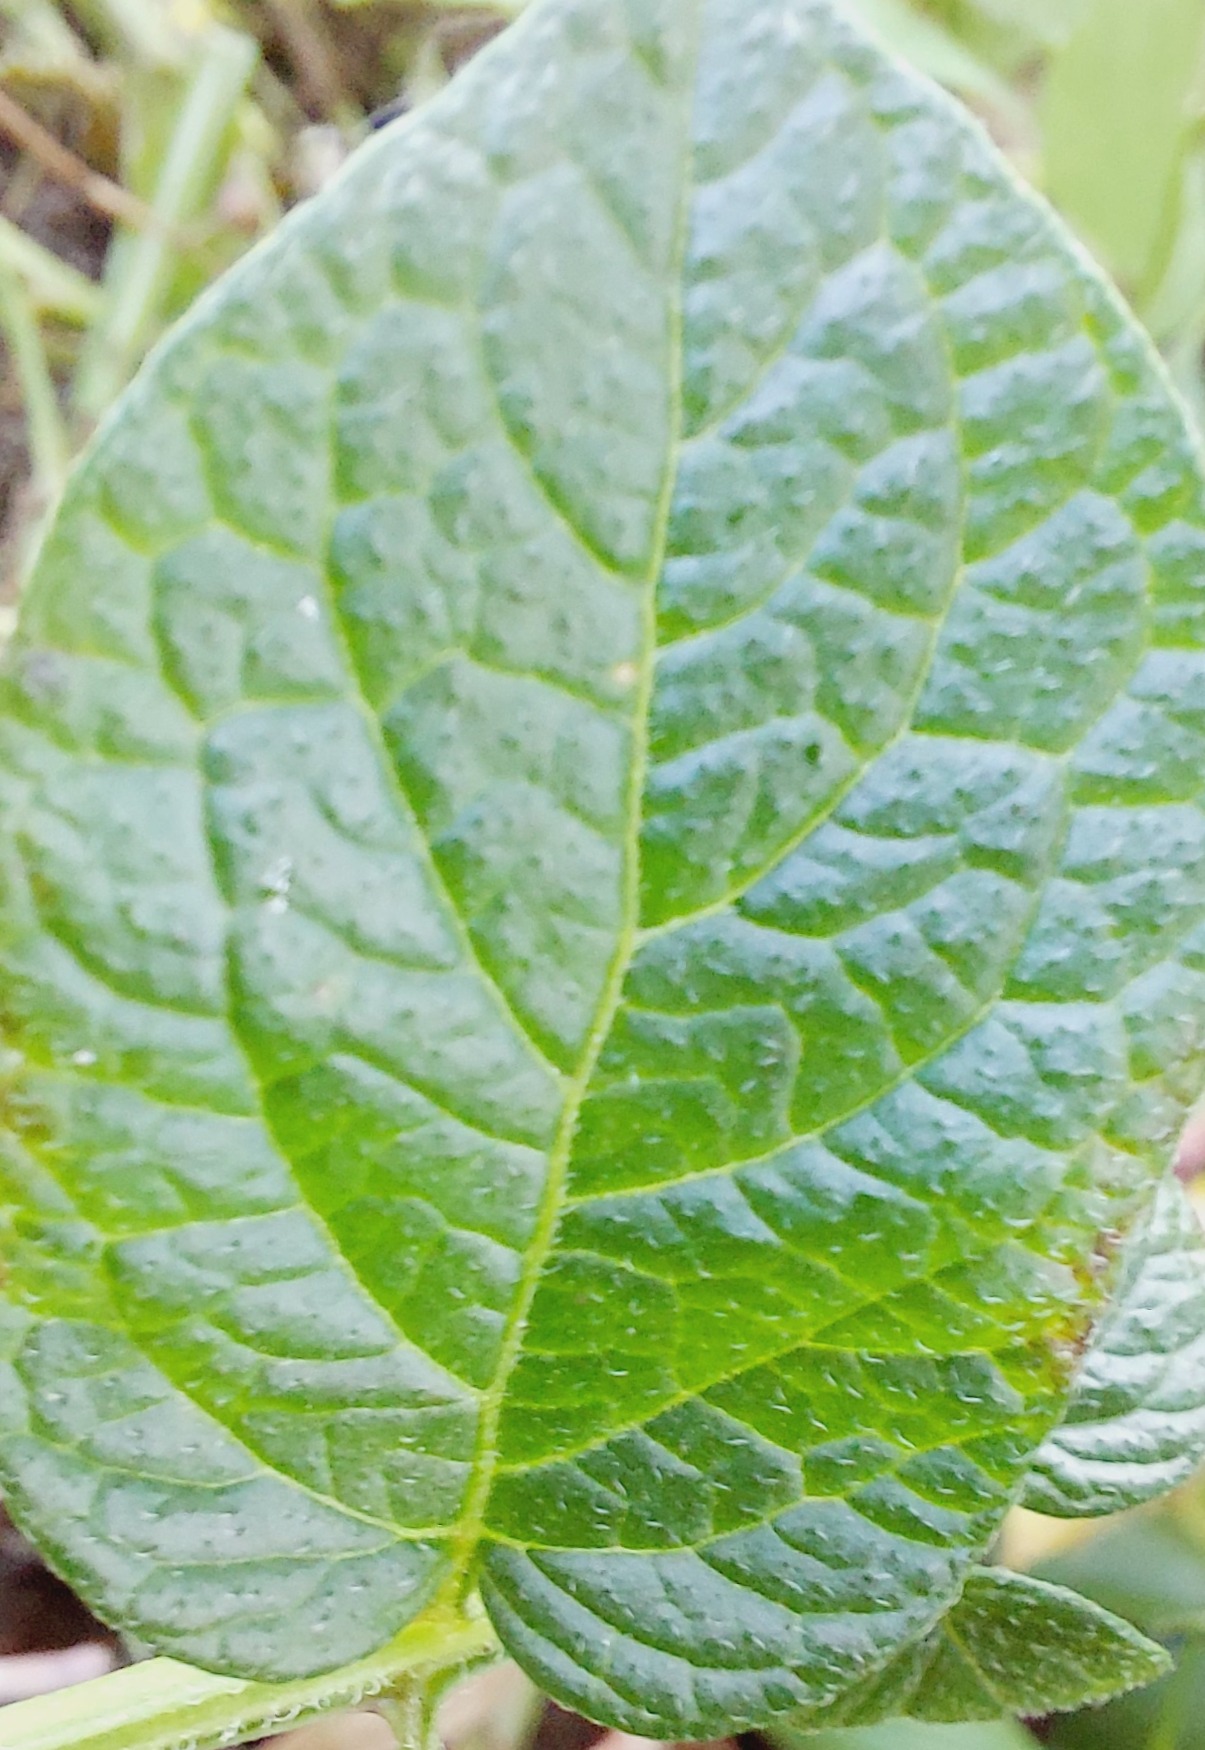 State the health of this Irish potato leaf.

healthy
